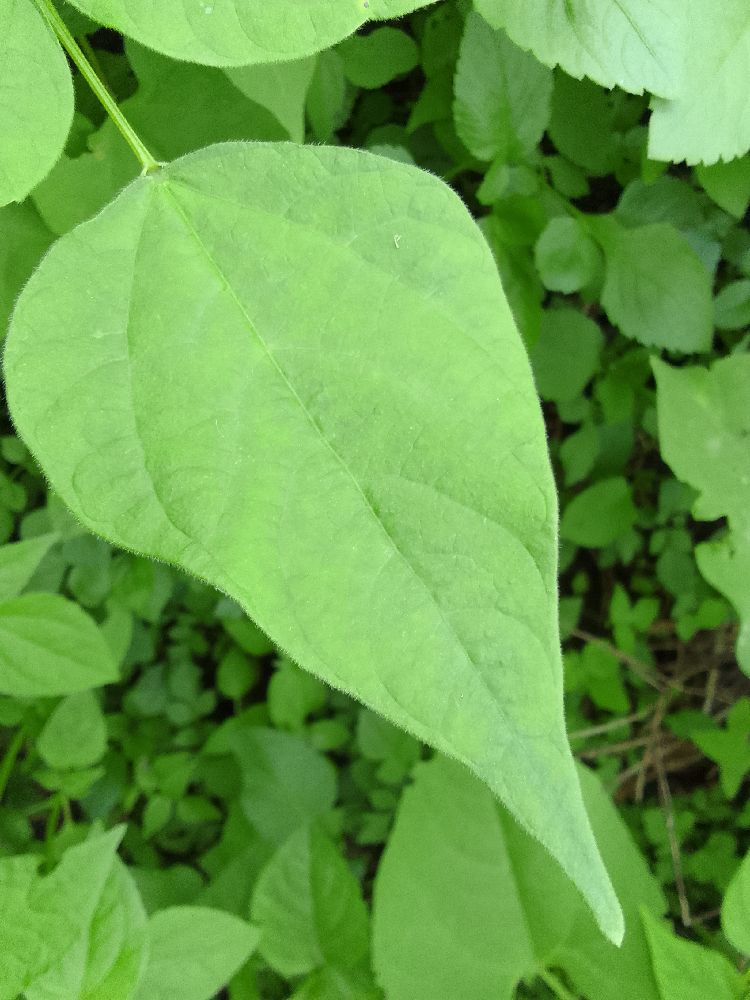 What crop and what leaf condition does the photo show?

common bean, healthy
